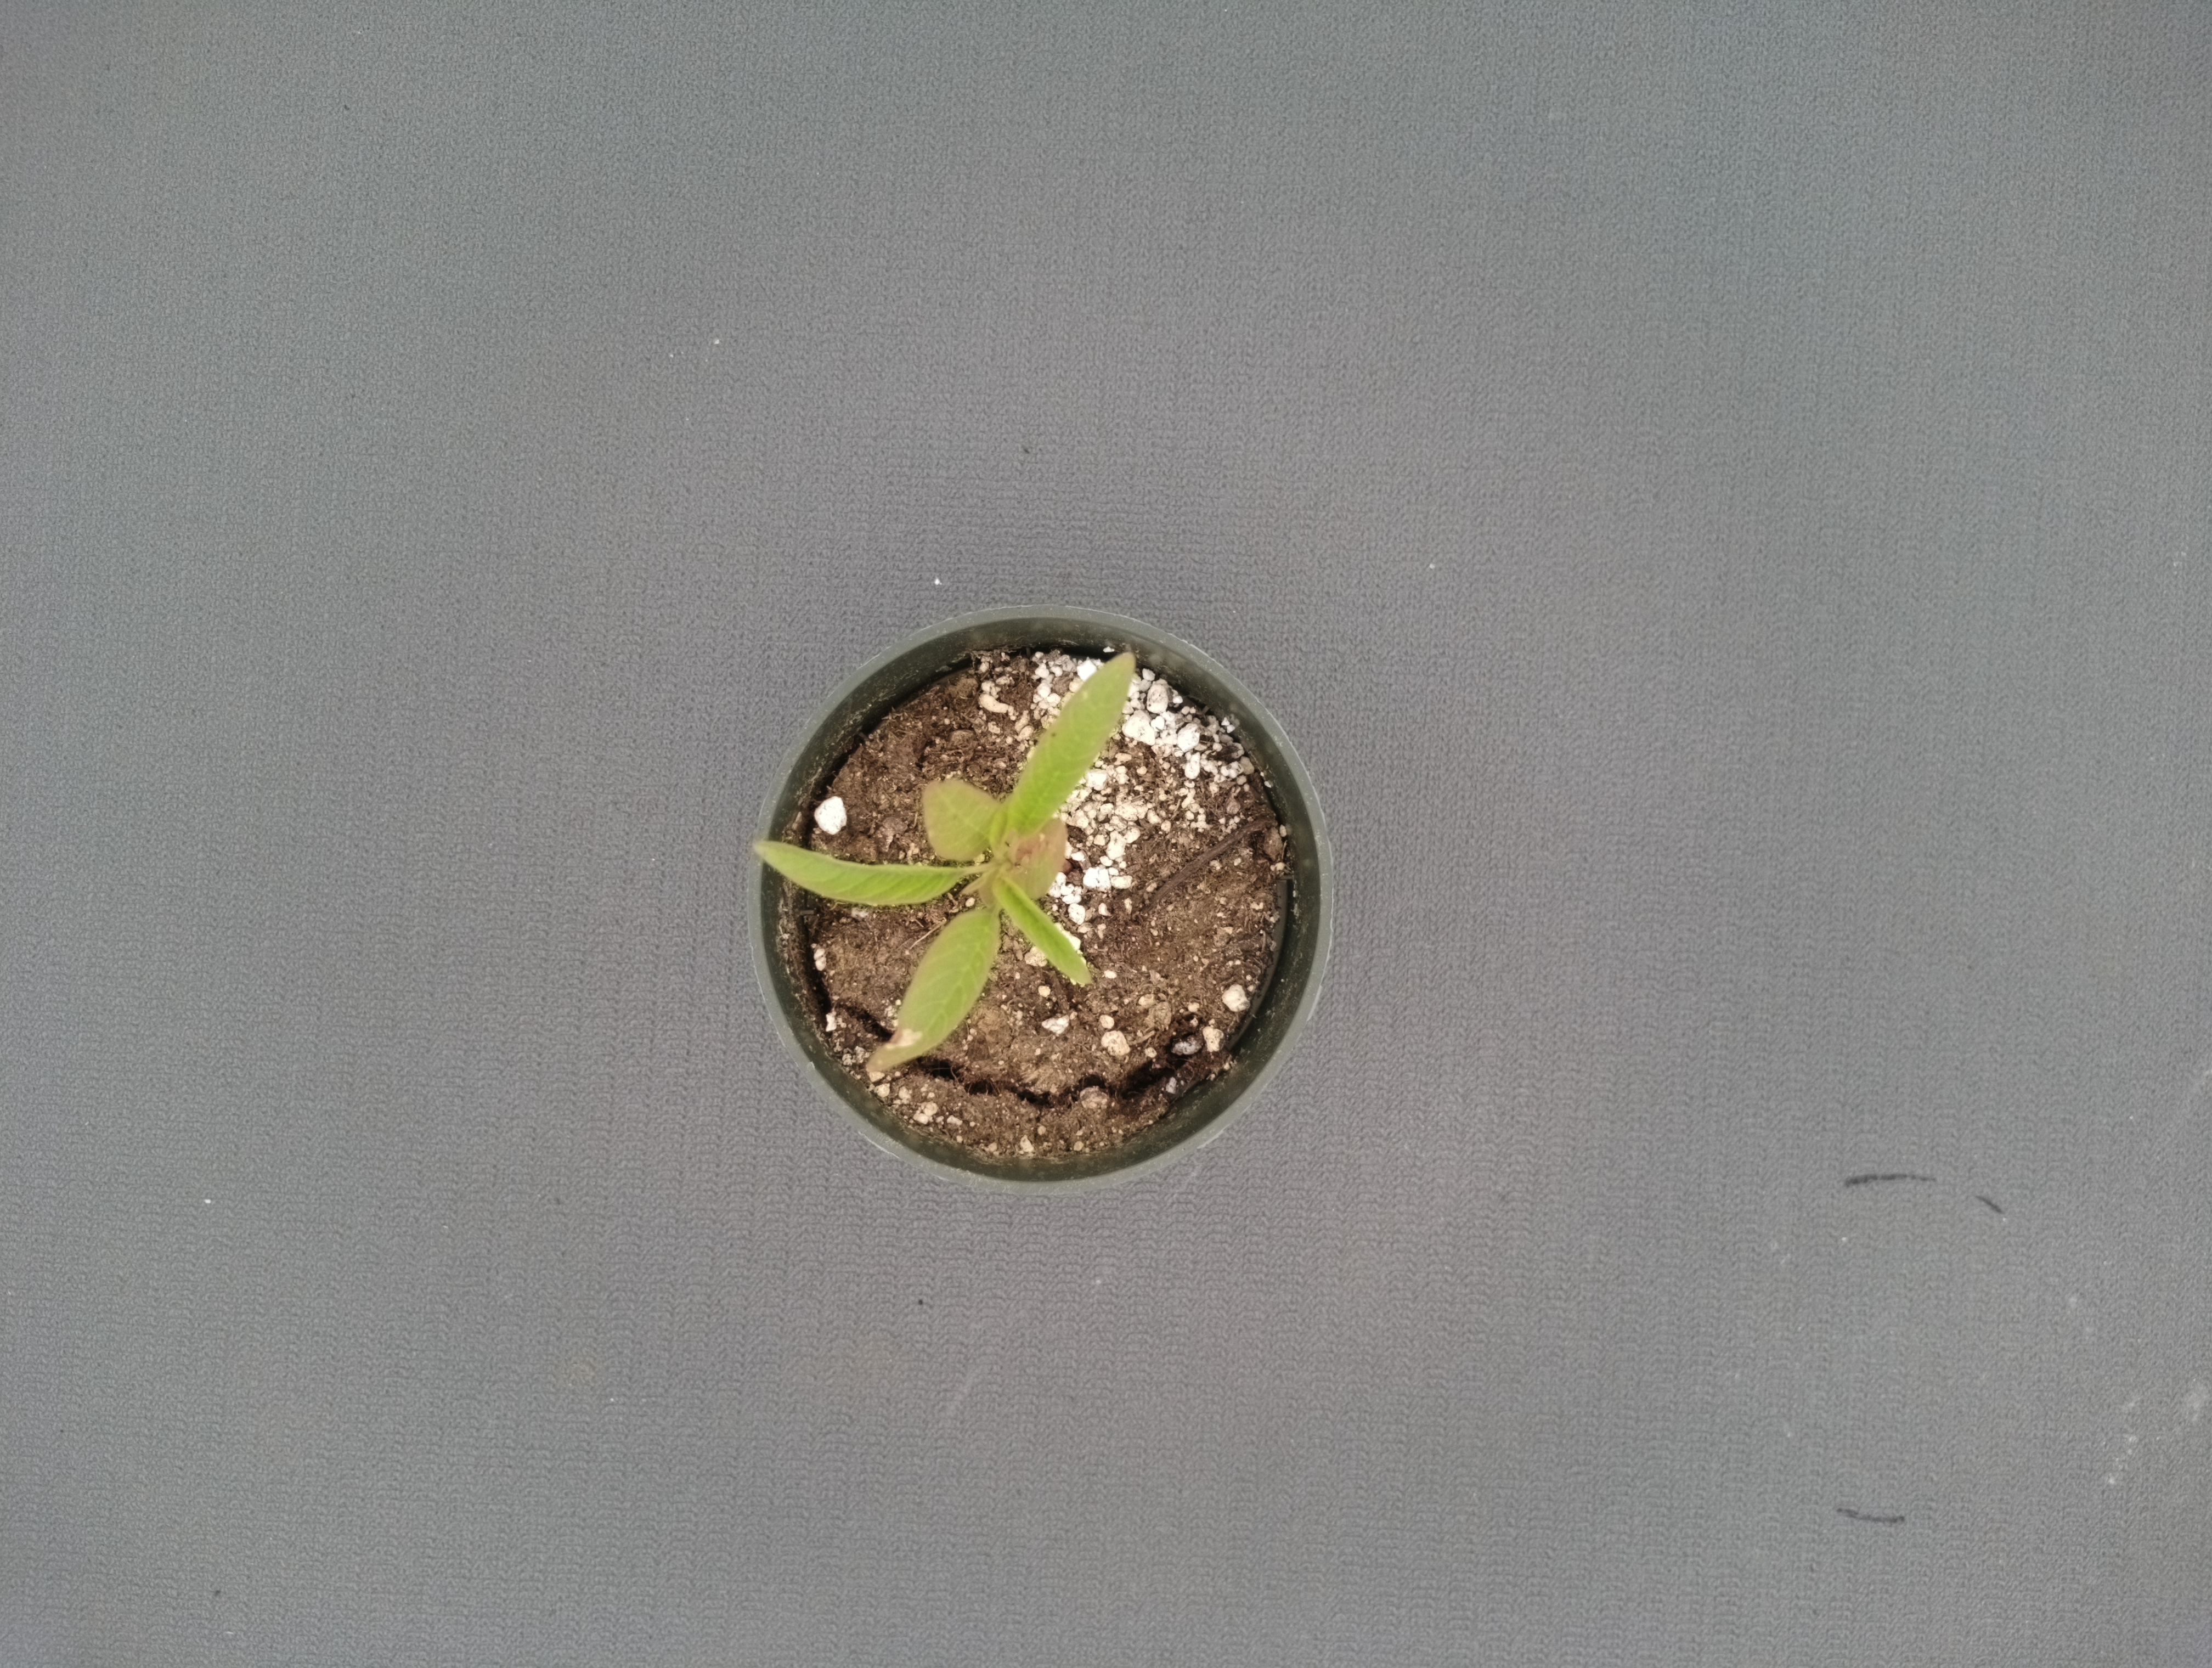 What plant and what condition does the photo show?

waterhemp, chlorosis only
